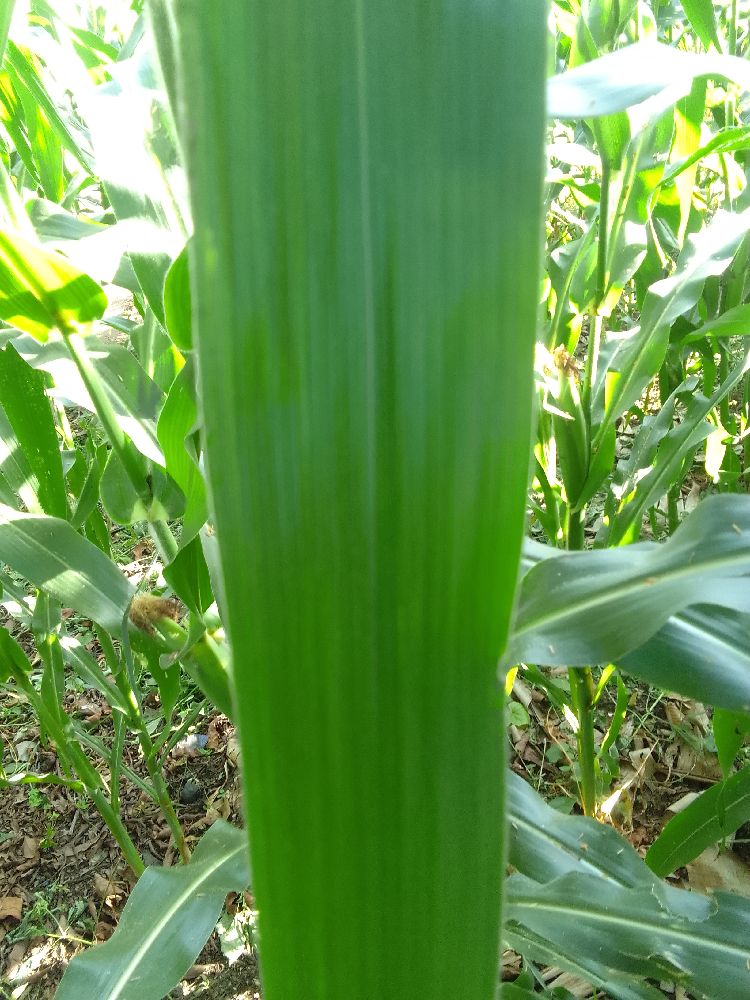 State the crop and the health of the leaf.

maize, healthy
